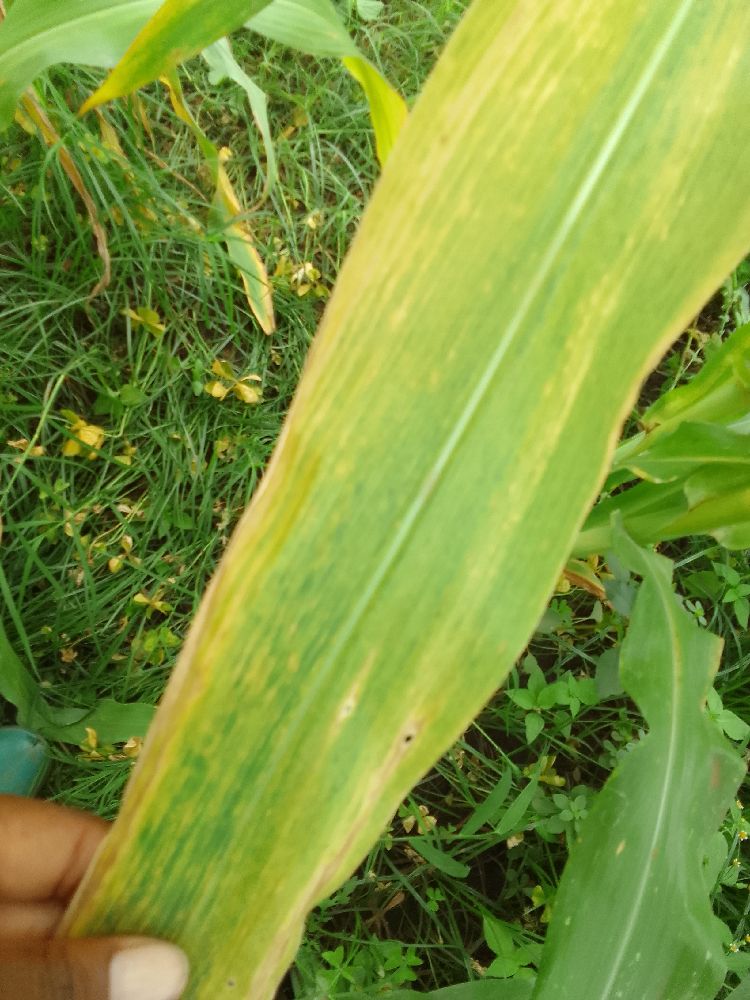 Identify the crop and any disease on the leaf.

maize, maize lethal necrosis
